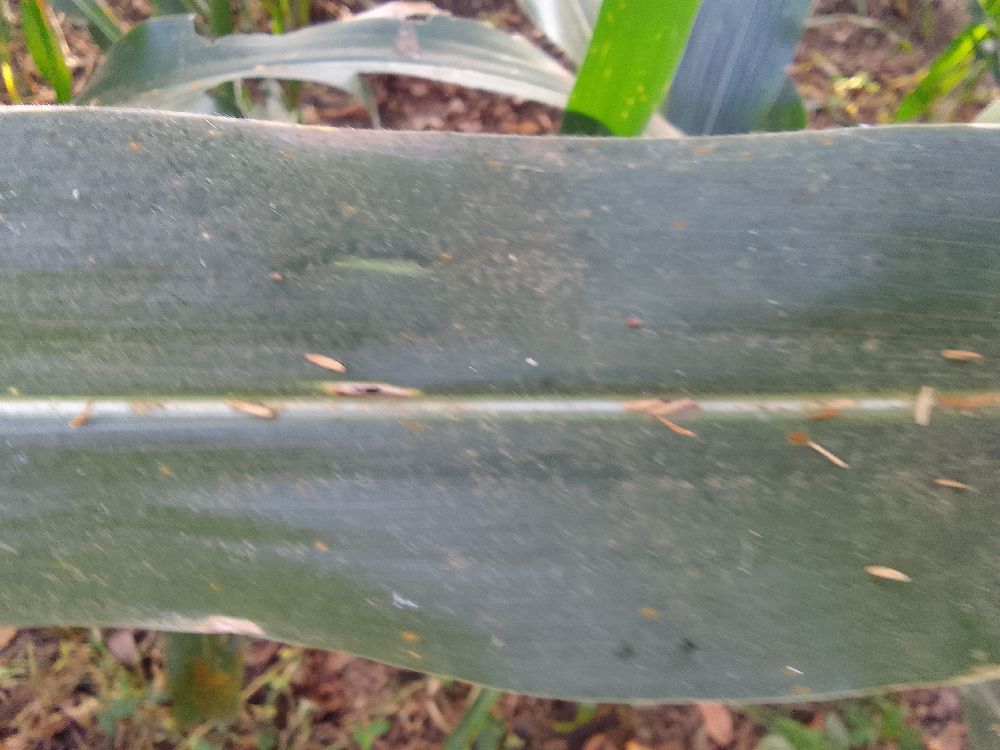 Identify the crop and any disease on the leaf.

maize, healthy
